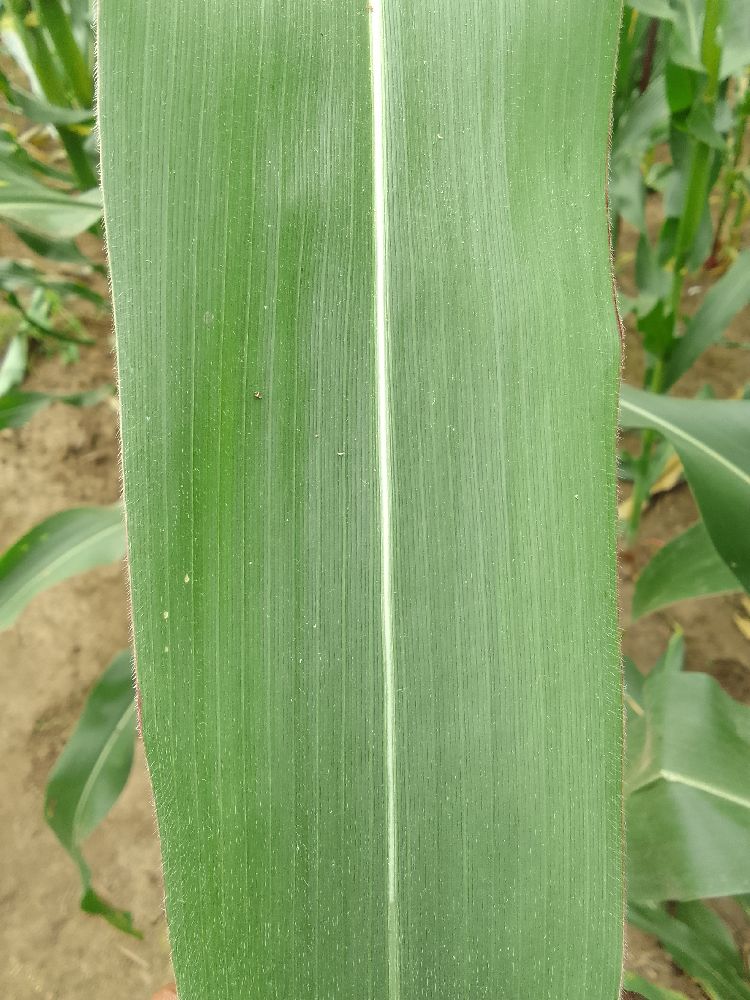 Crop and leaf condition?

maize, healthy
